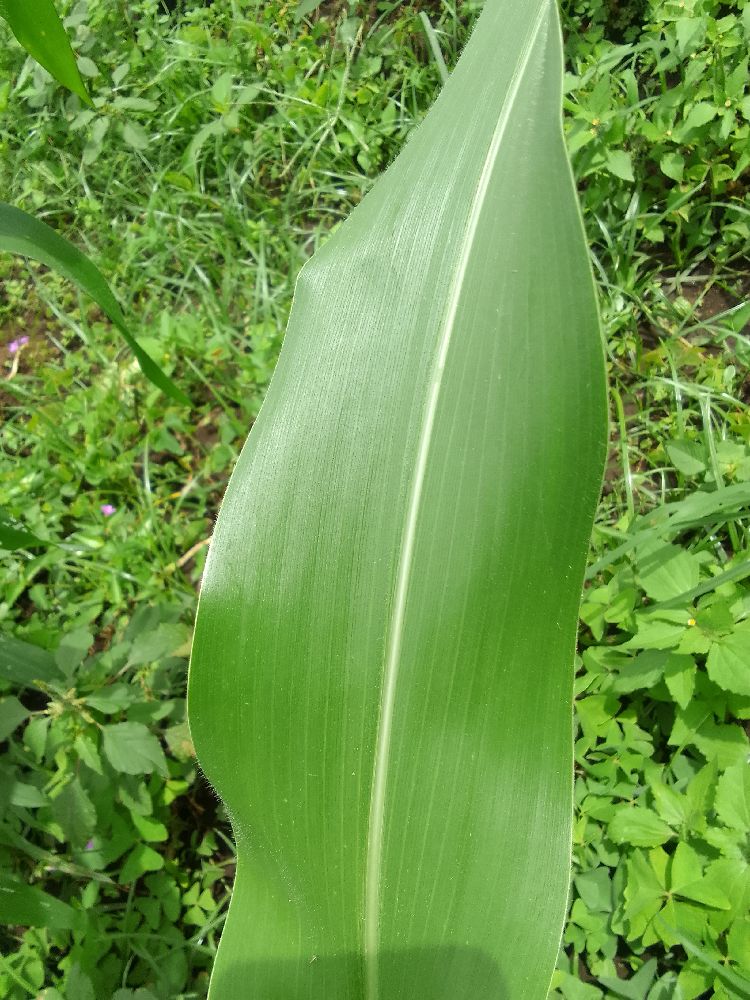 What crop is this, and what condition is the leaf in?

maize, healthy
